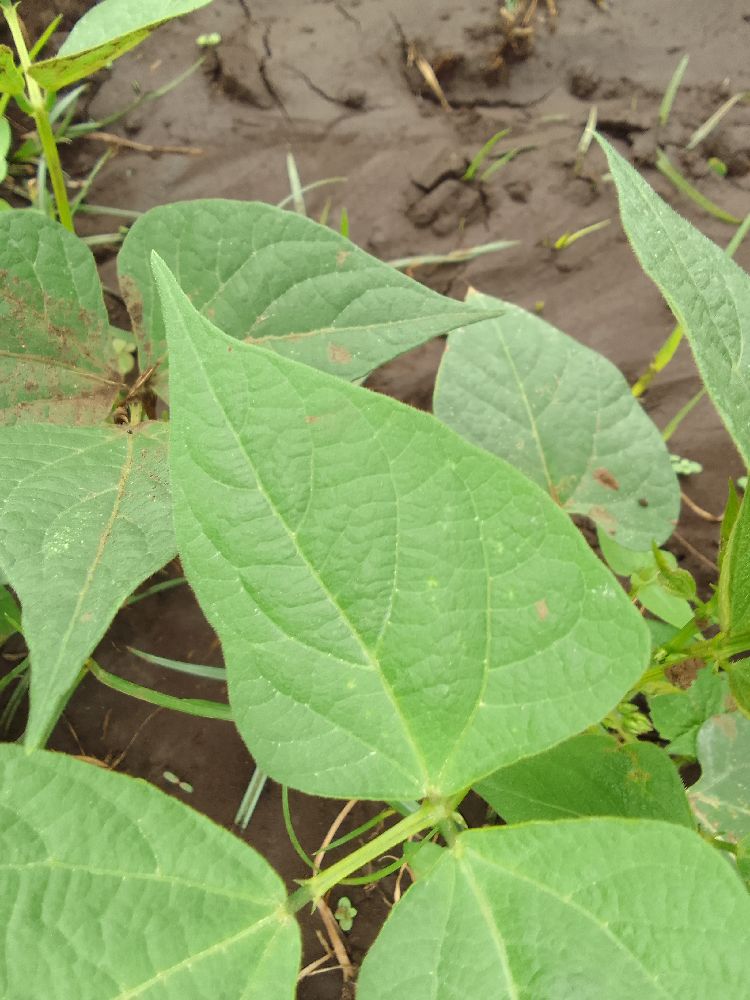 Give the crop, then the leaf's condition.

common bean, healthy
